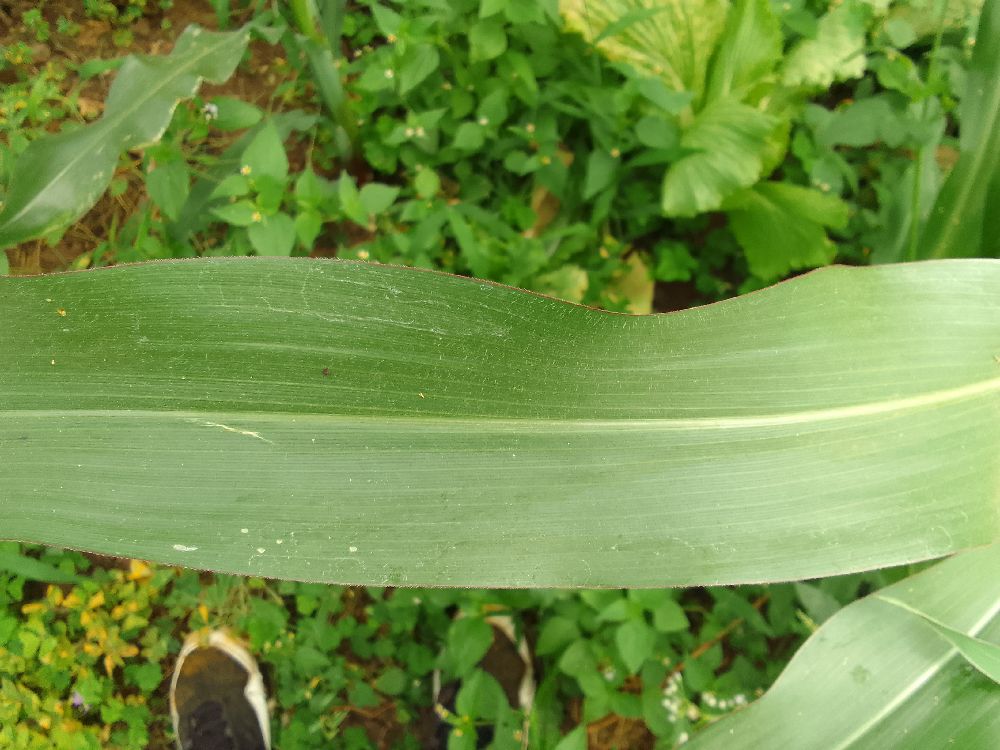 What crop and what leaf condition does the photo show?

maize, healthy
